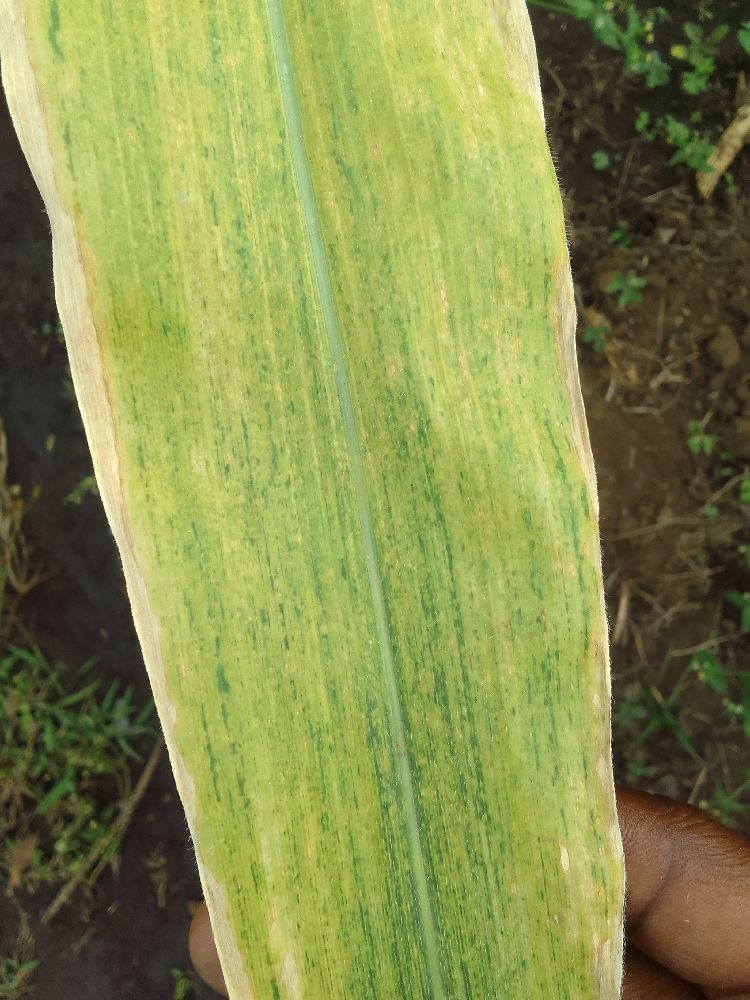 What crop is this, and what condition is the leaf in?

maize, maize lethal necrosis
